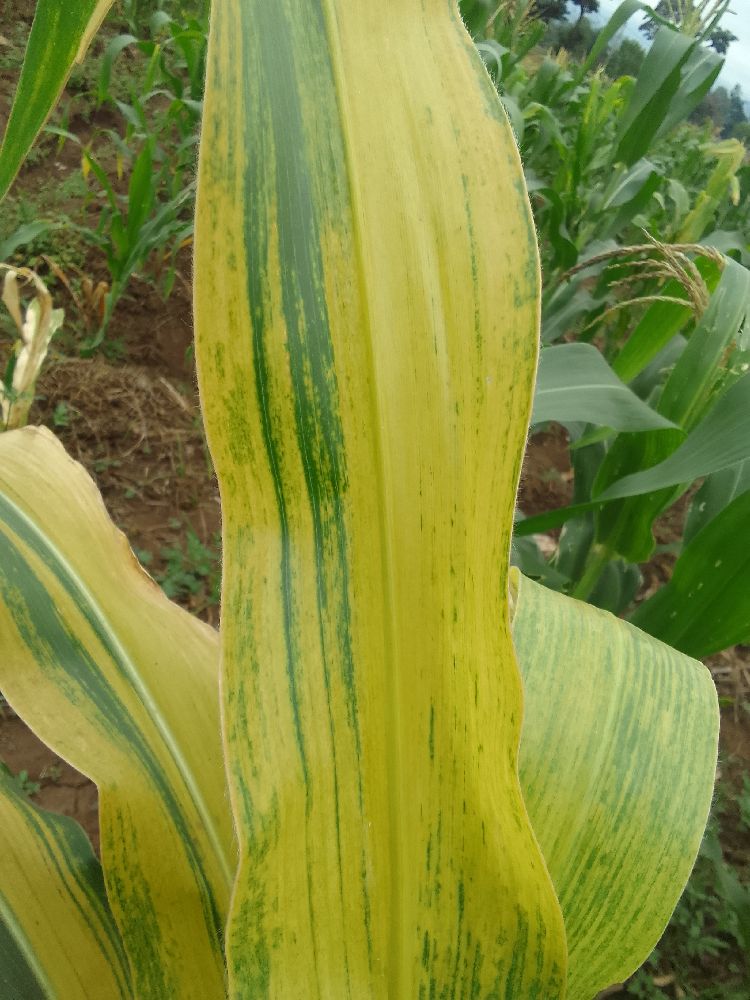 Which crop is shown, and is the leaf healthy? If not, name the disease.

maize, maize lethal necrosis
